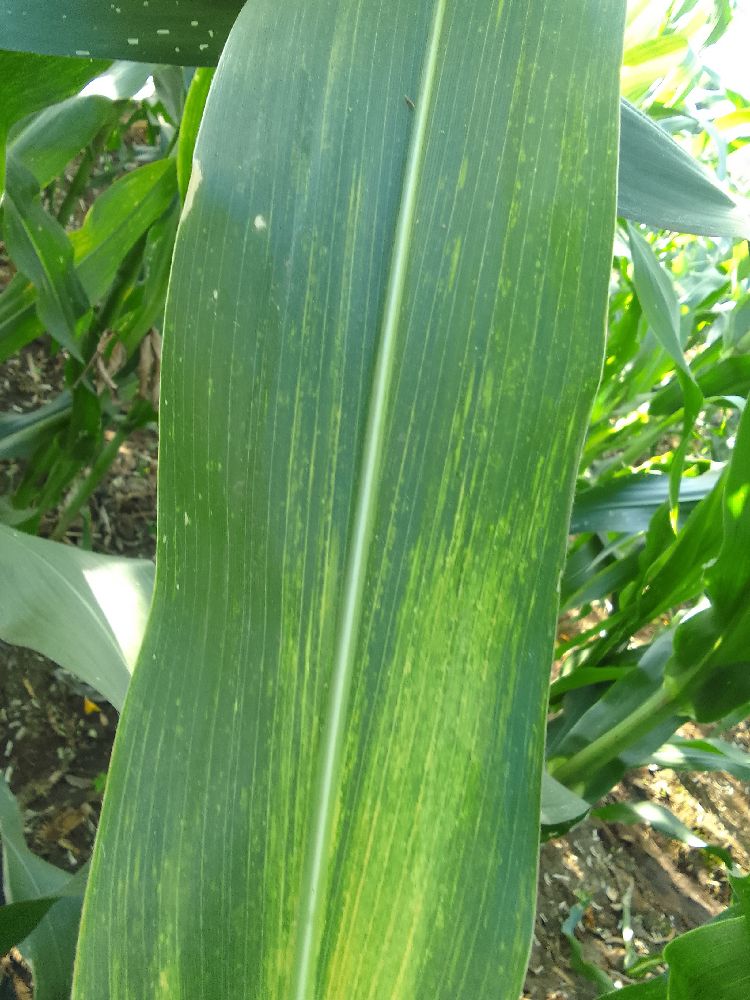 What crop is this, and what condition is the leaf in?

maize, maize lethal necrosis
